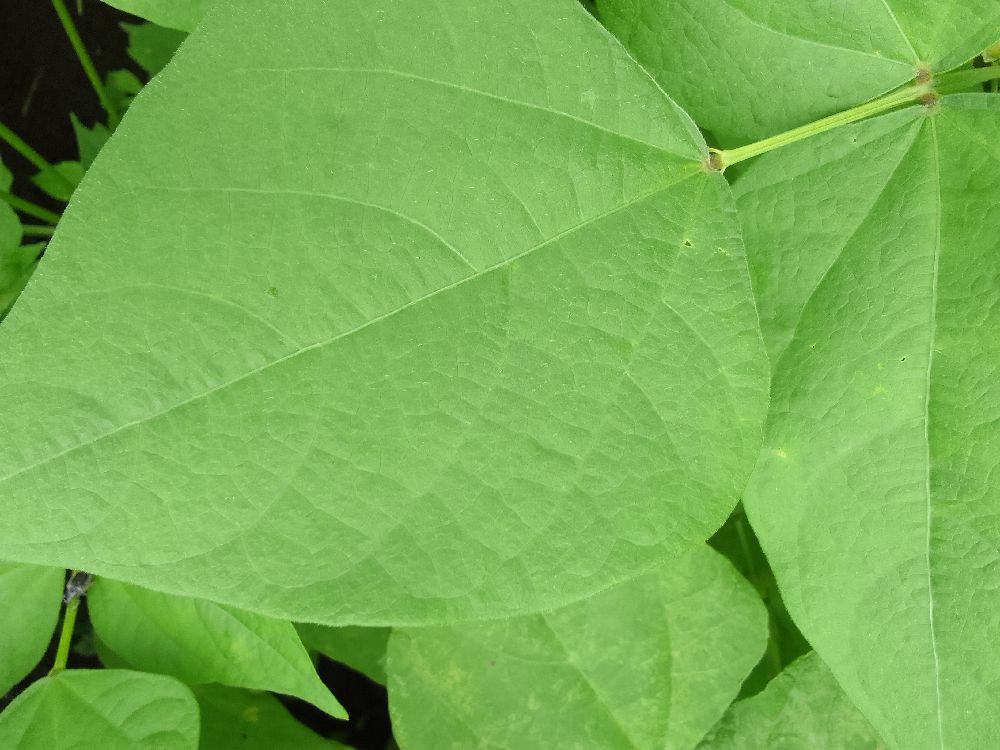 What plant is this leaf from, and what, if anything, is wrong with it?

common bean, healthy
